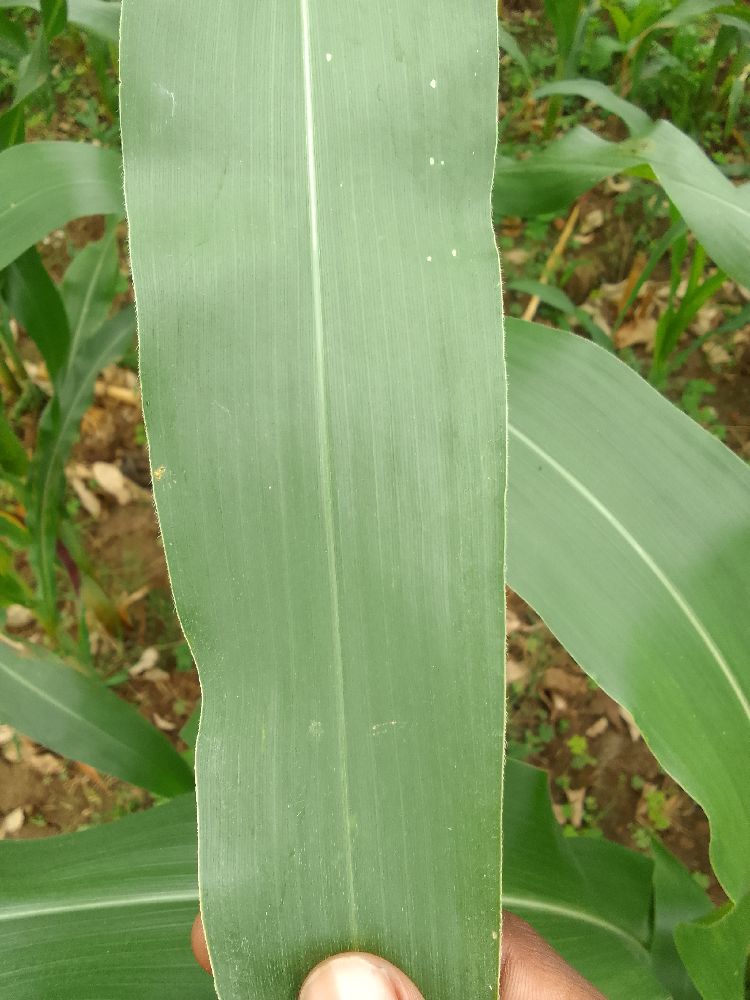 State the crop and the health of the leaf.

maize, healthy
